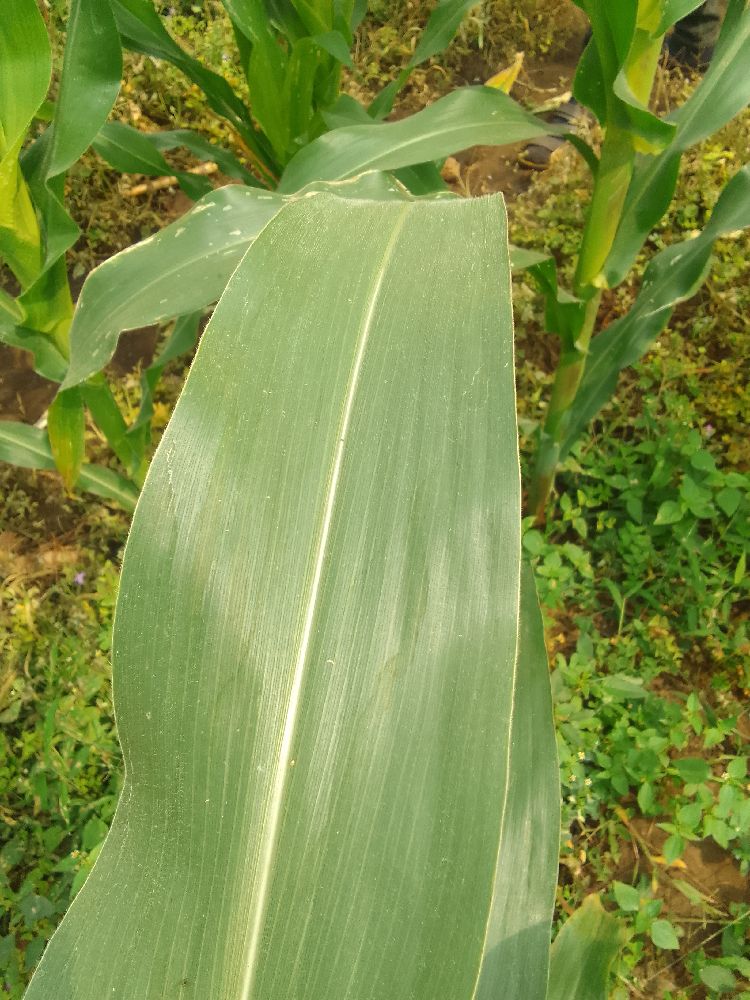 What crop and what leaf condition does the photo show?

maize, healthy
